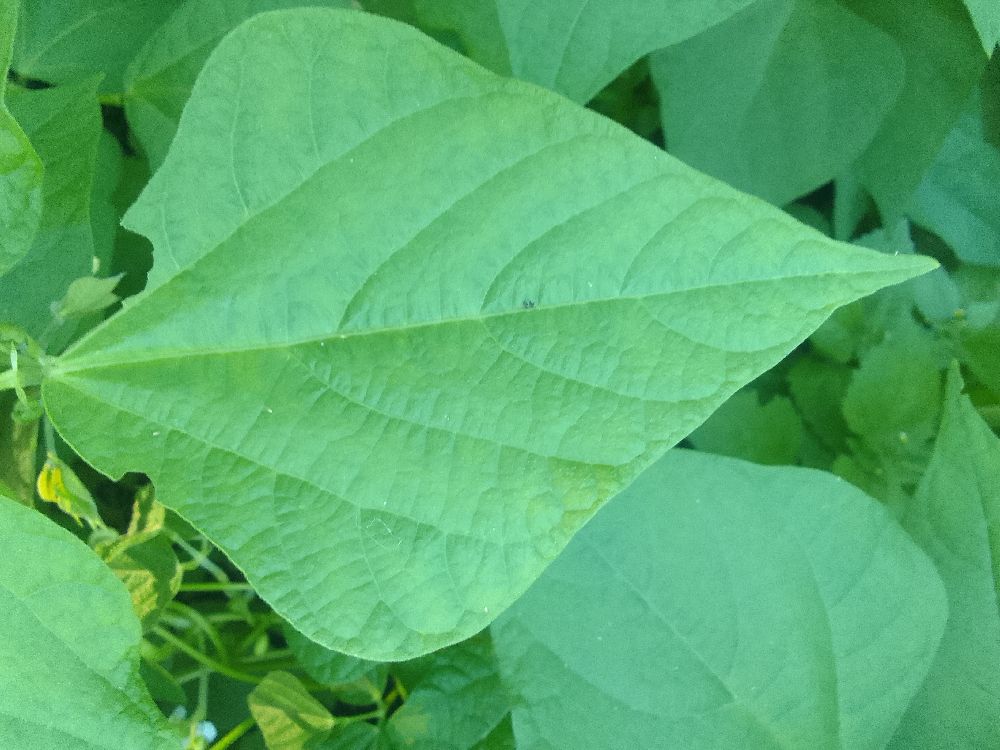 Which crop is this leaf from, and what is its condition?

common bean, healthy
